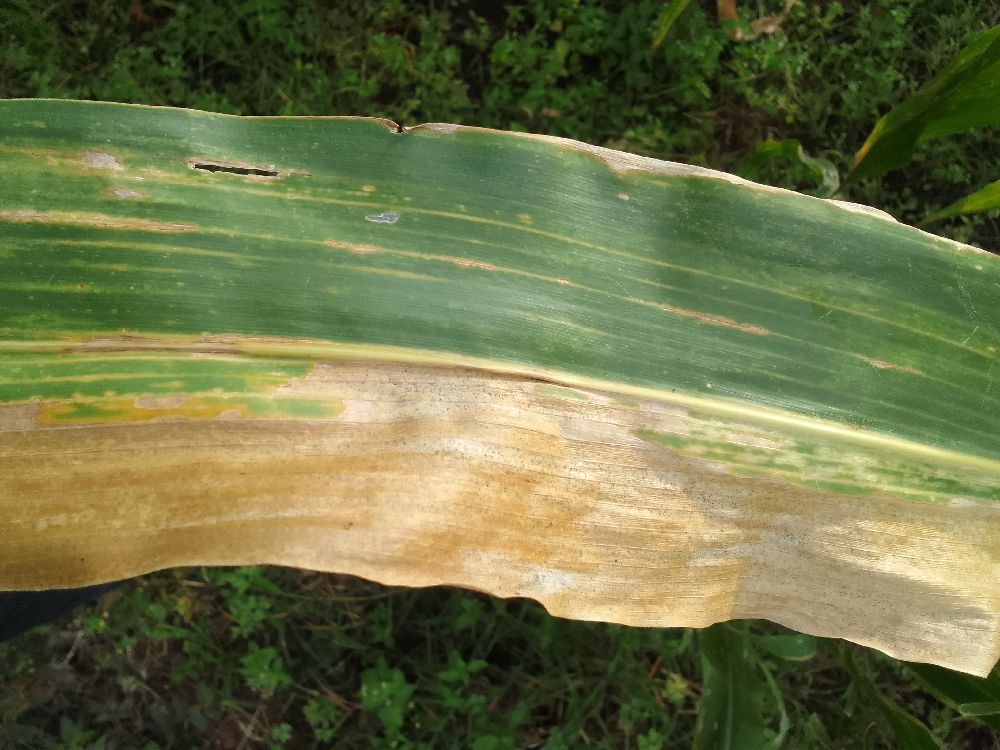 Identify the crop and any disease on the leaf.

maize, maize lethal necrosis
